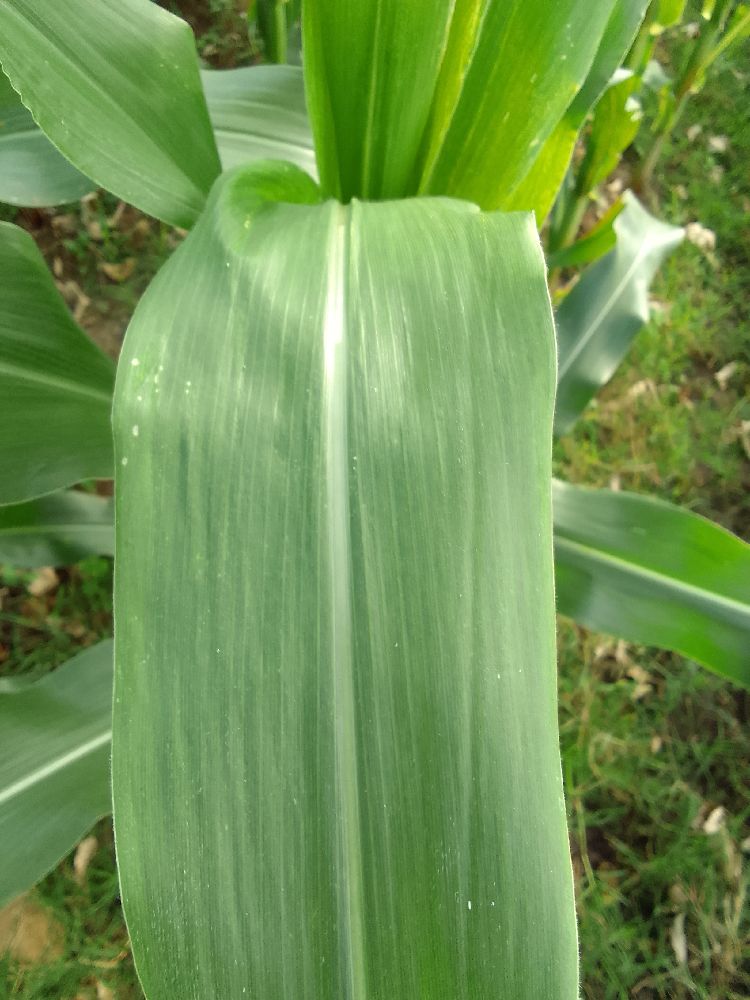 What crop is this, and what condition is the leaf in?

maize, healthy
